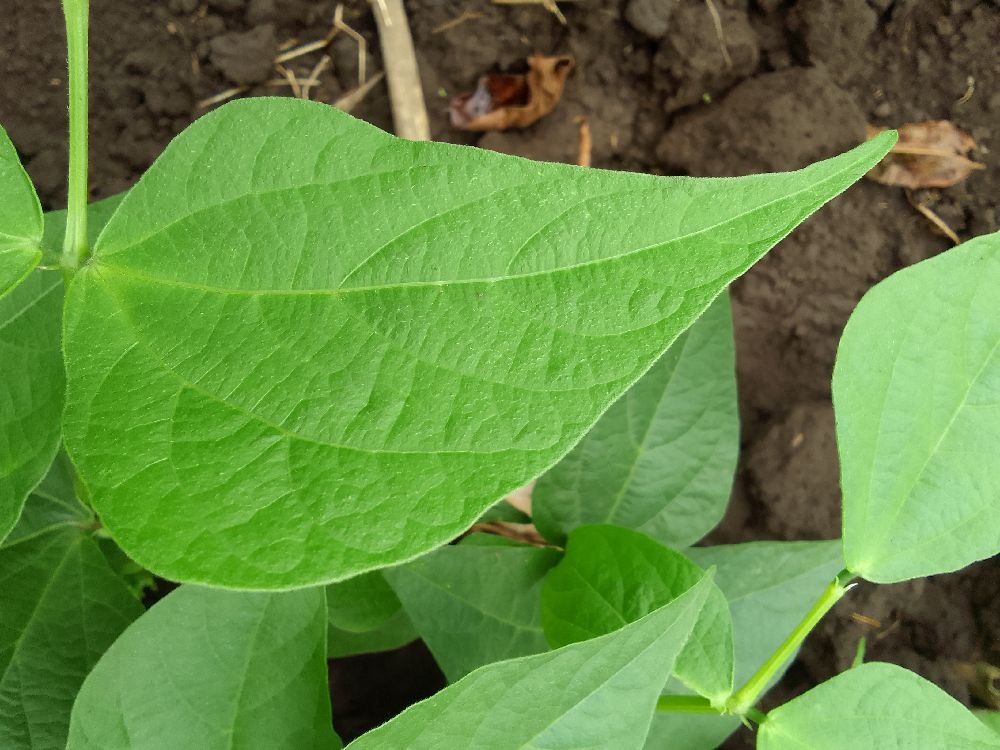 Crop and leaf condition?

common bean, healthy
